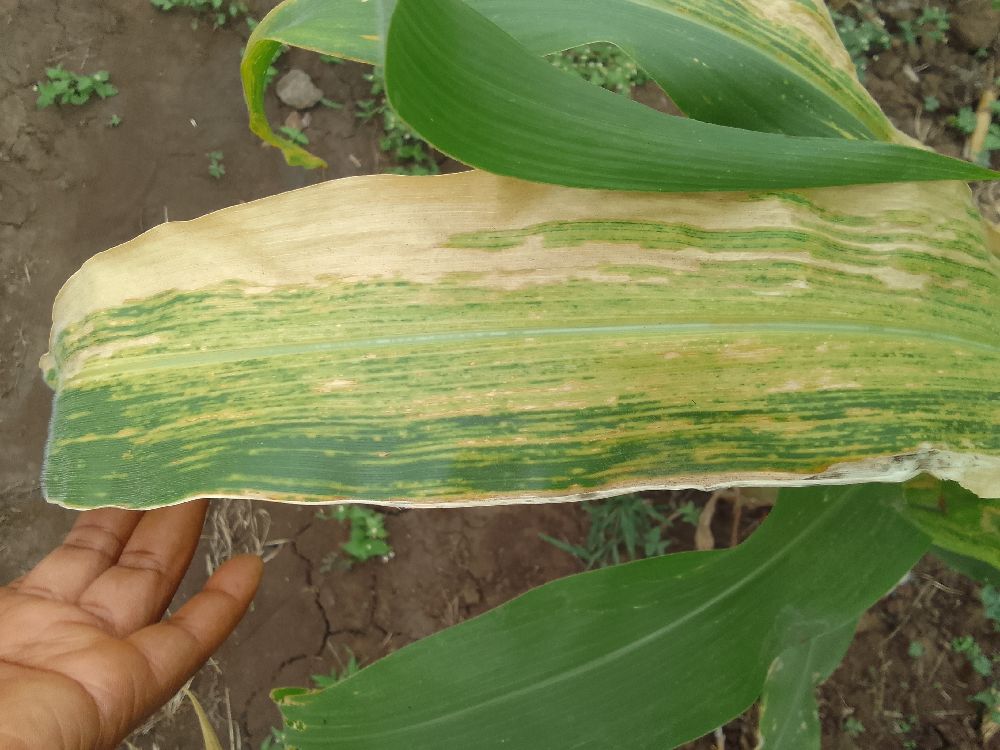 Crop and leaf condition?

maize, maize lethal necrosis
